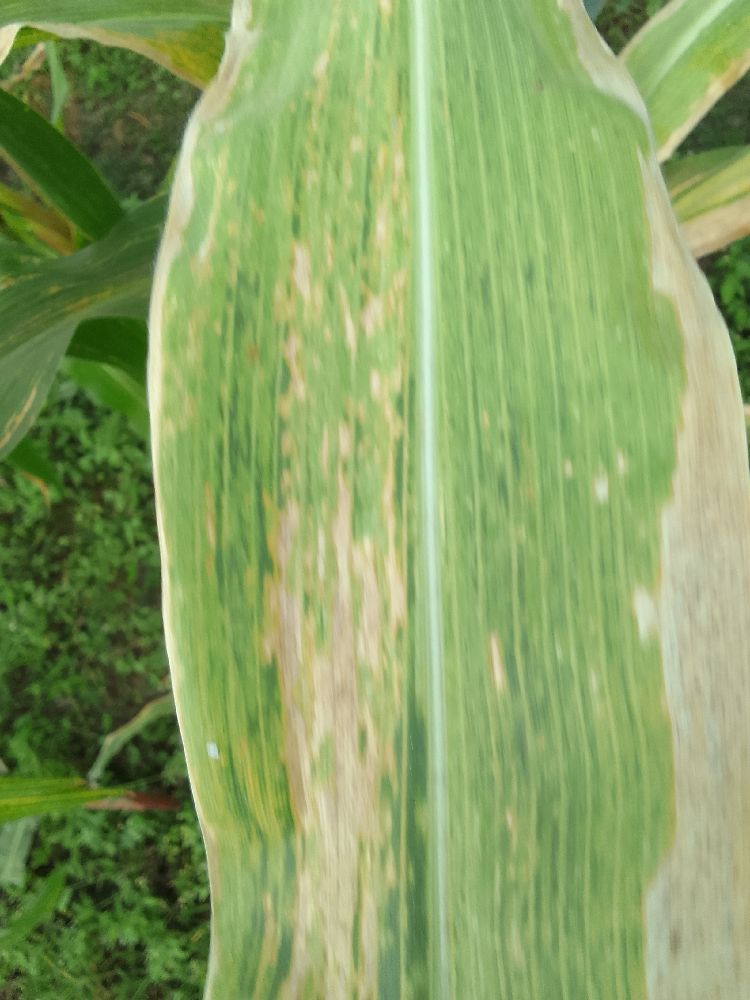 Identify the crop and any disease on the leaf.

maize, maize lethal necrosis
